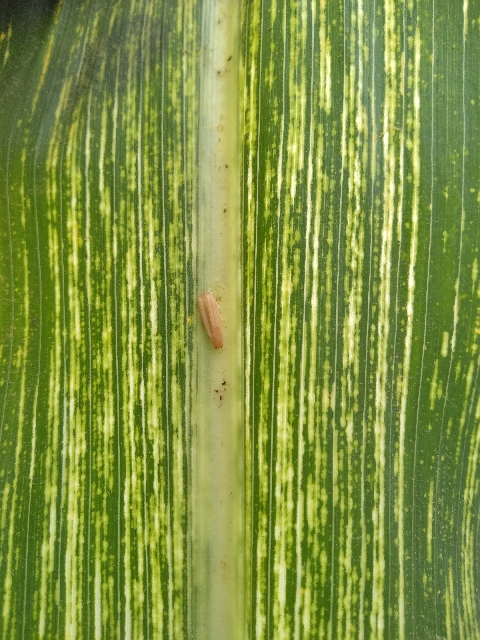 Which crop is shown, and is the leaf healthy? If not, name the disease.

maize, maize streak virus
